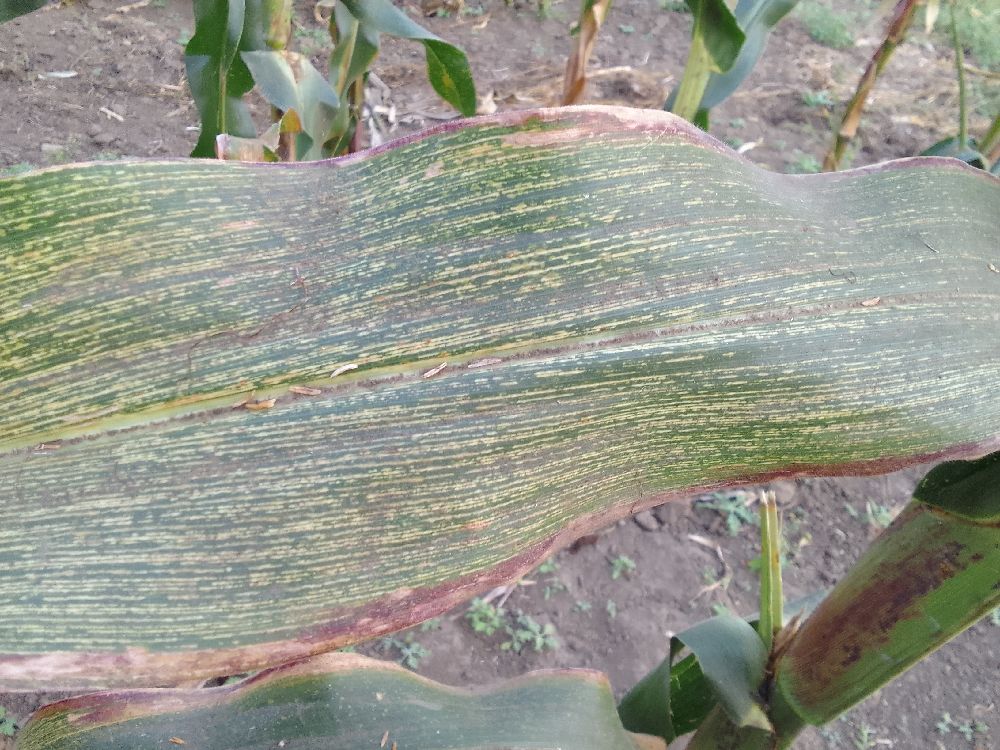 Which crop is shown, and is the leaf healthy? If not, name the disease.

maize, maize streak virus
